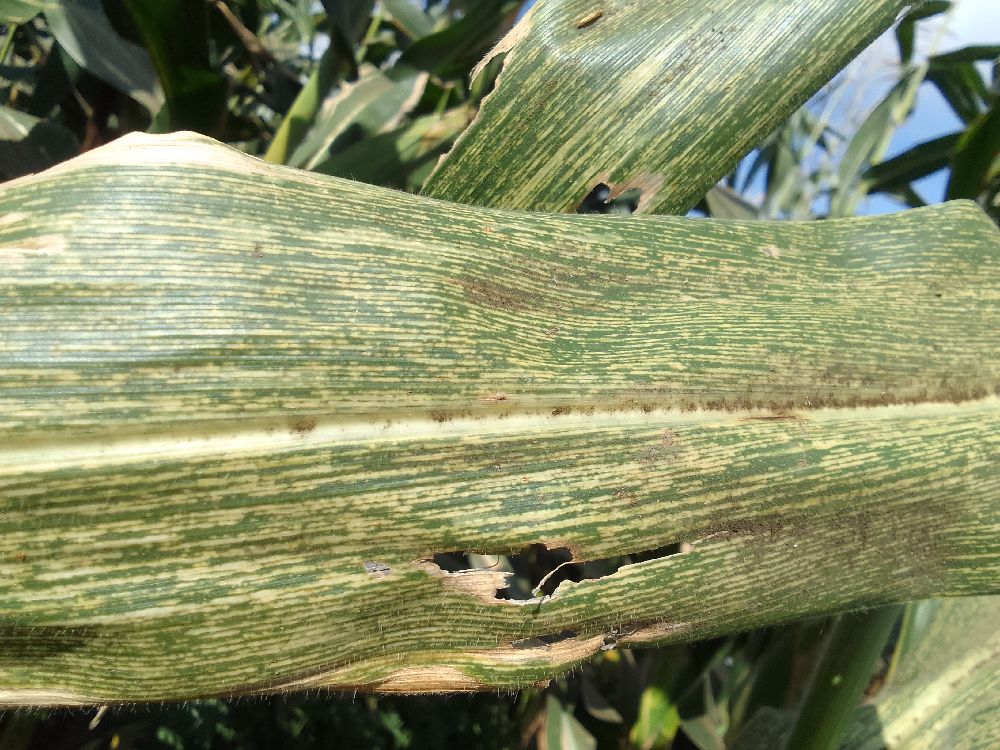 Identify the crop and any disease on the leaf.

maize, maize streak virus
